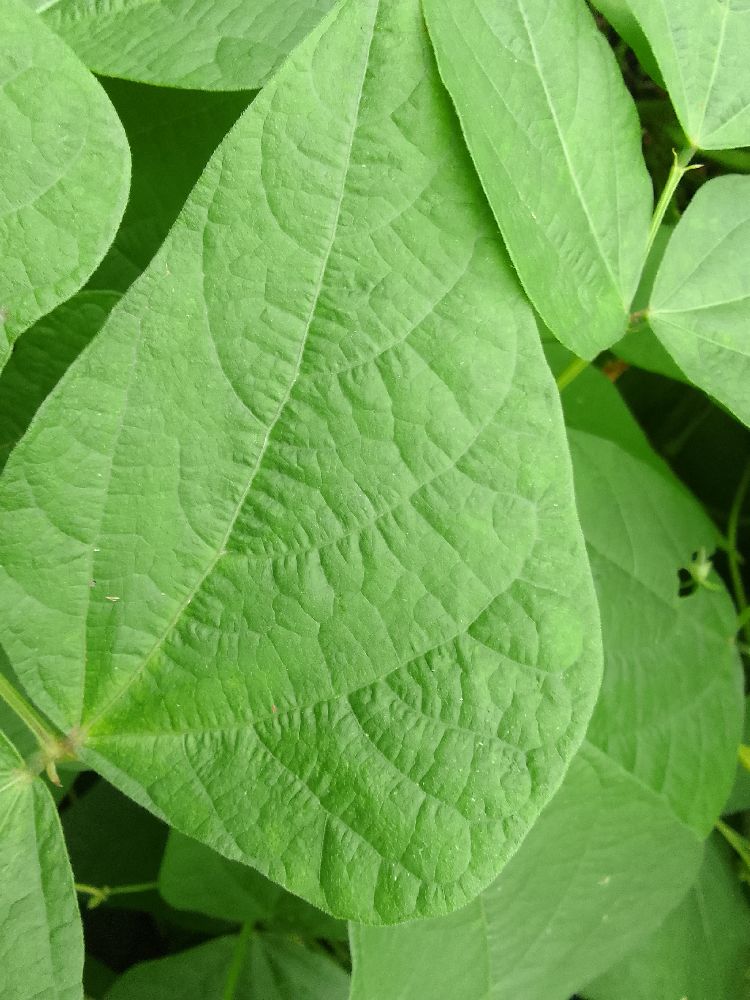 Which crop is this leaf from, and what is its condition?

common bean, healthy
